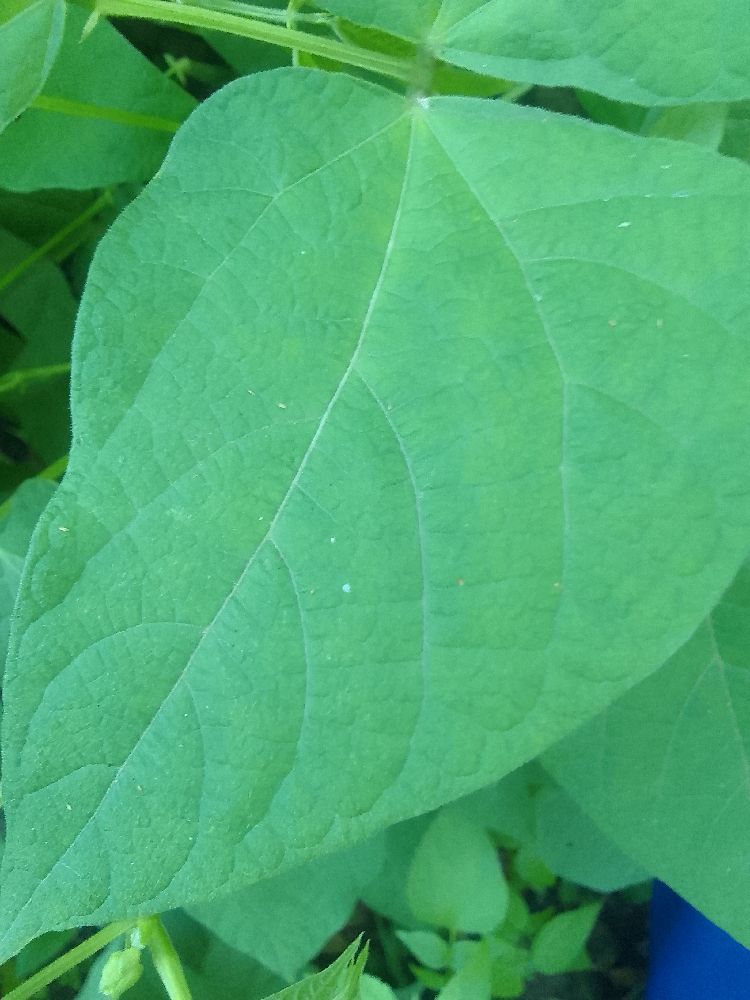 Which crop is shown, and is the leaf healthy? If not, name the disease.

common bean, healthy
